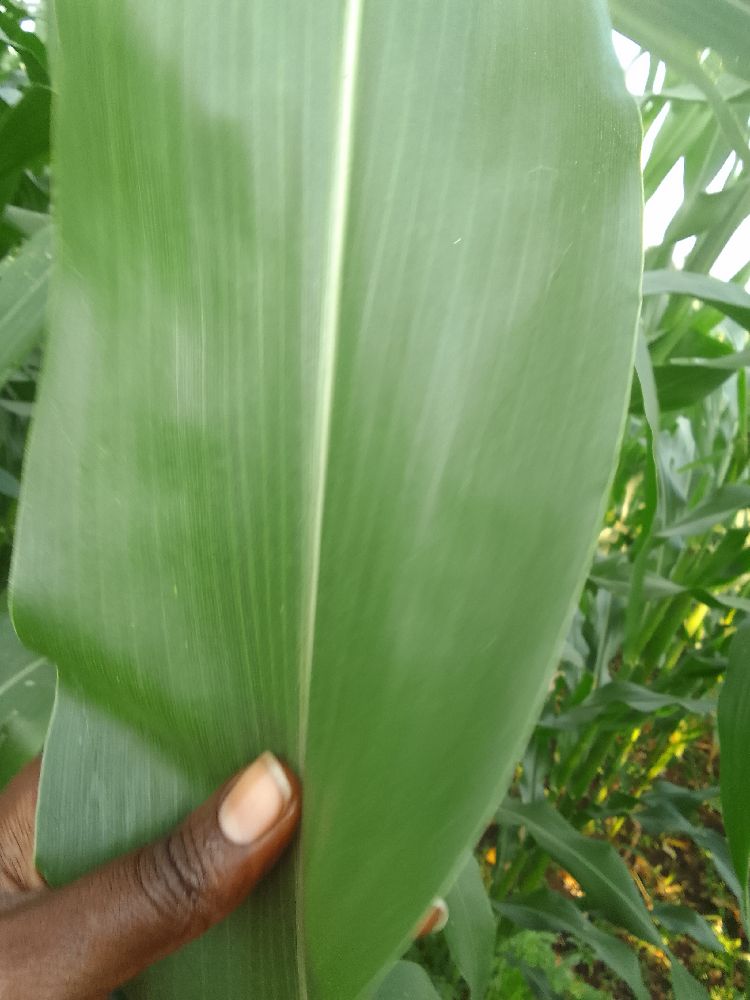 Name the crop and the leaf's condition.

maize, healthy
